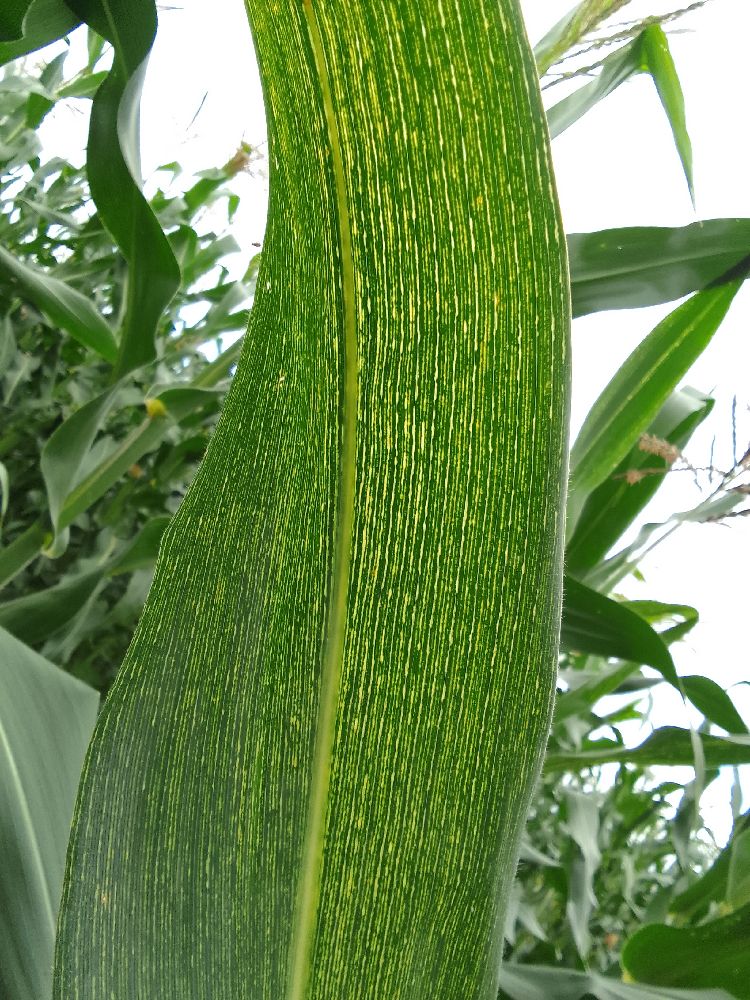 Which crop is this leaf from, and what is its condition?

maize, maize streak virus
